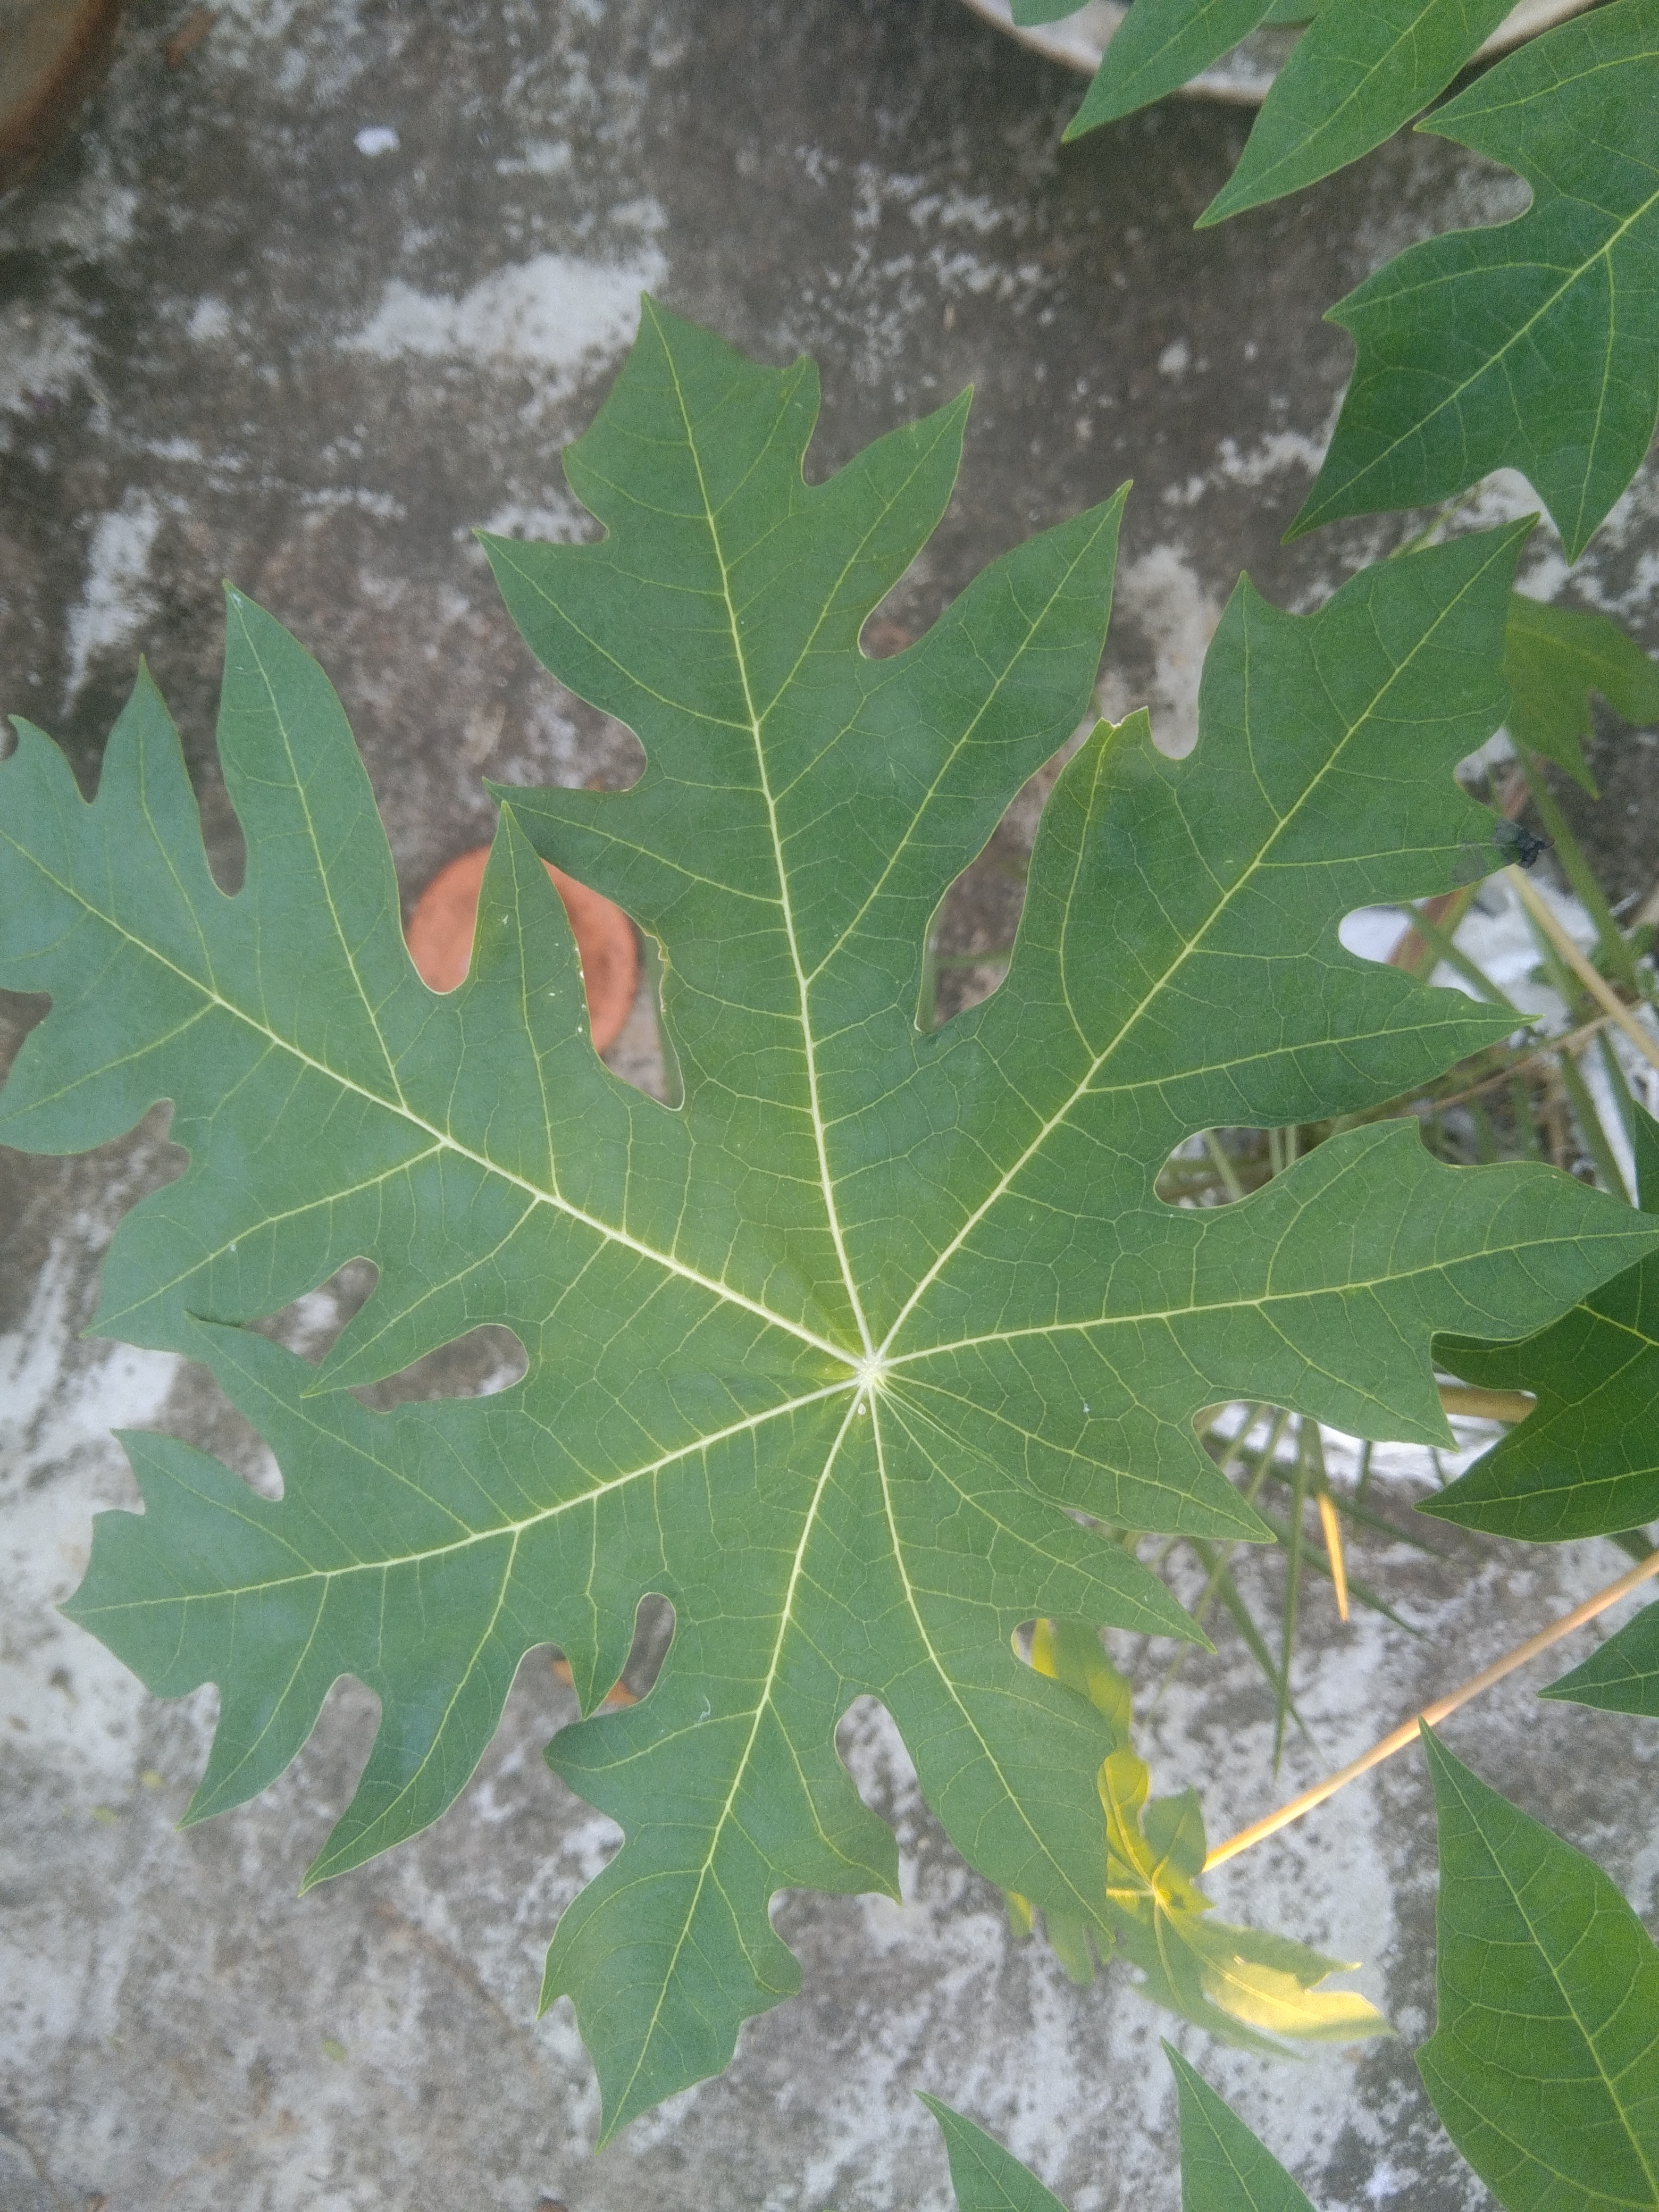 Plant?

papaya
